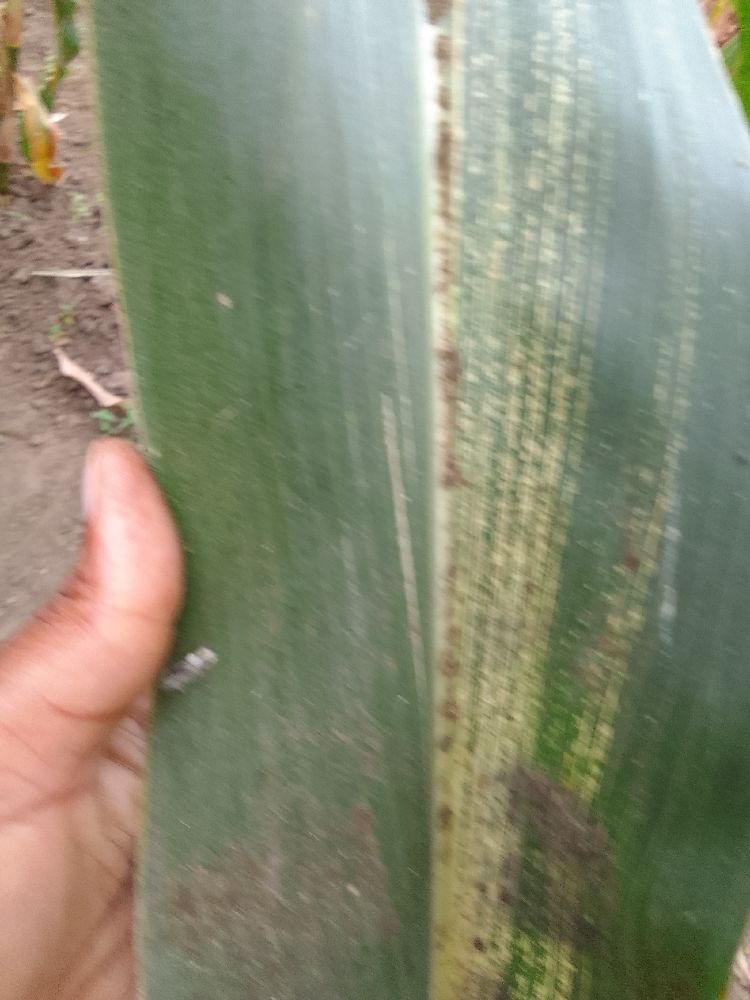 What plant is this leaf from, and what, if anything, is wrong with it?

maize, maize streak virus
